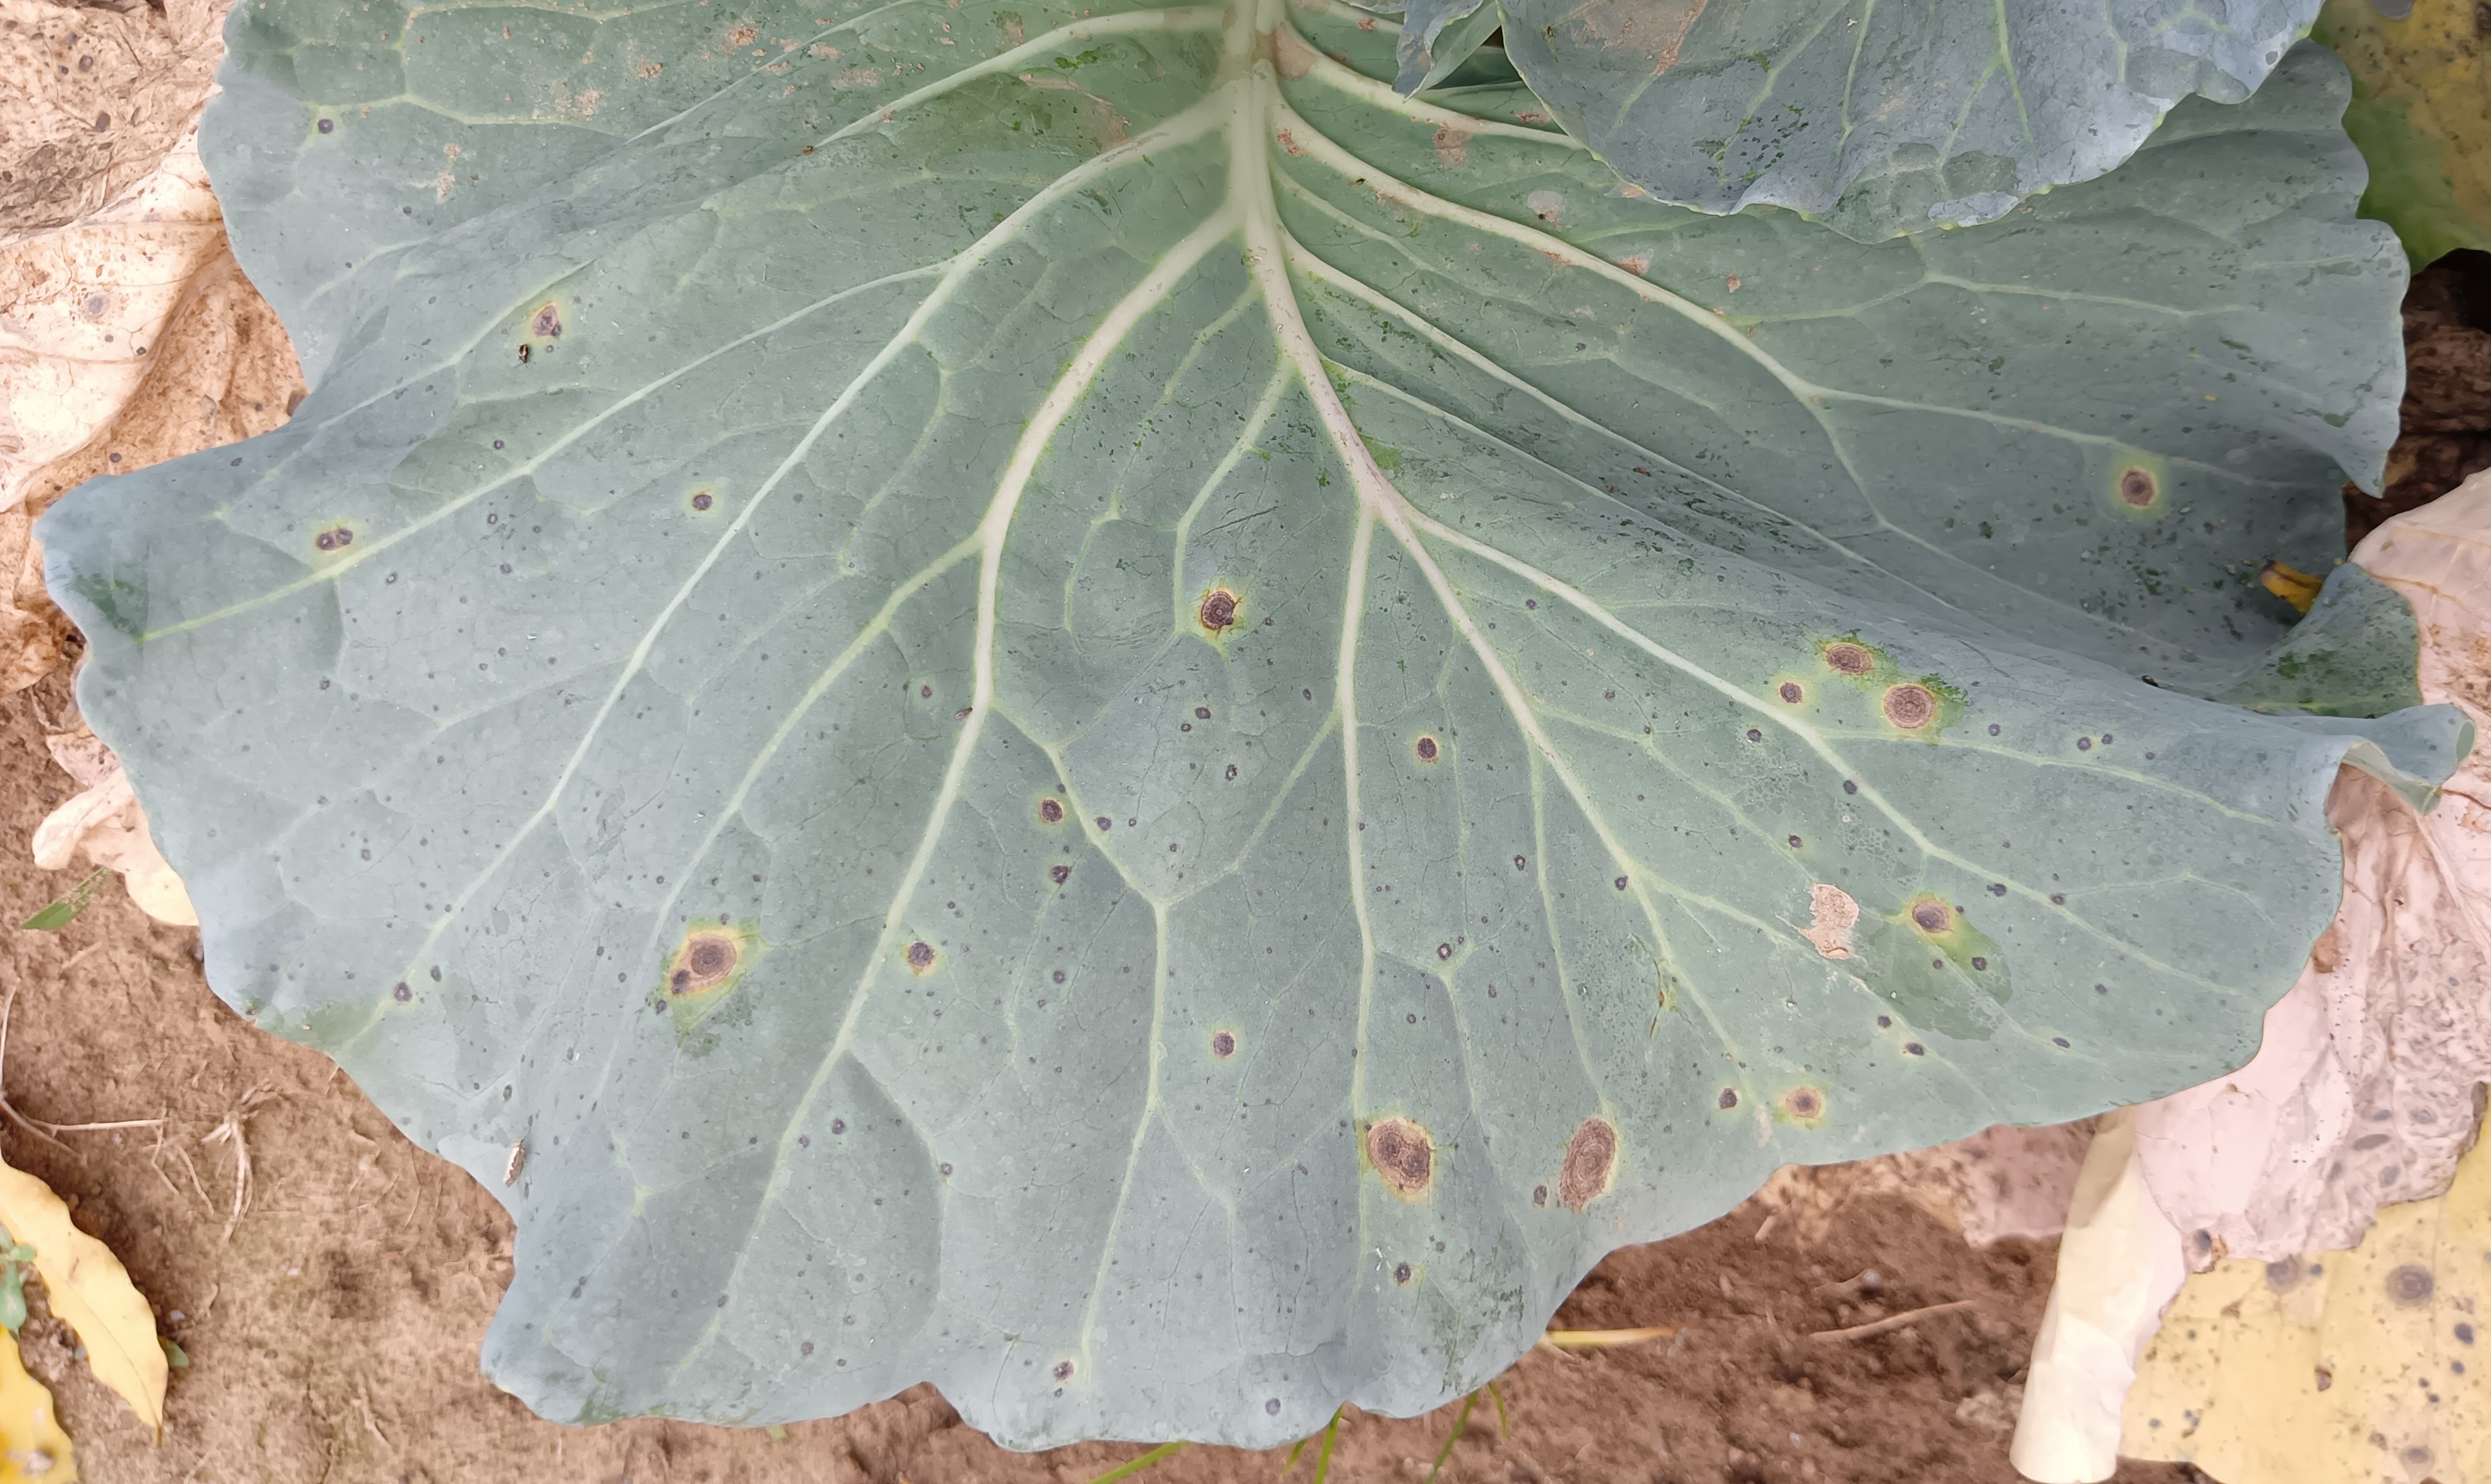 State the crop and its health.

cabbage, alternaria
